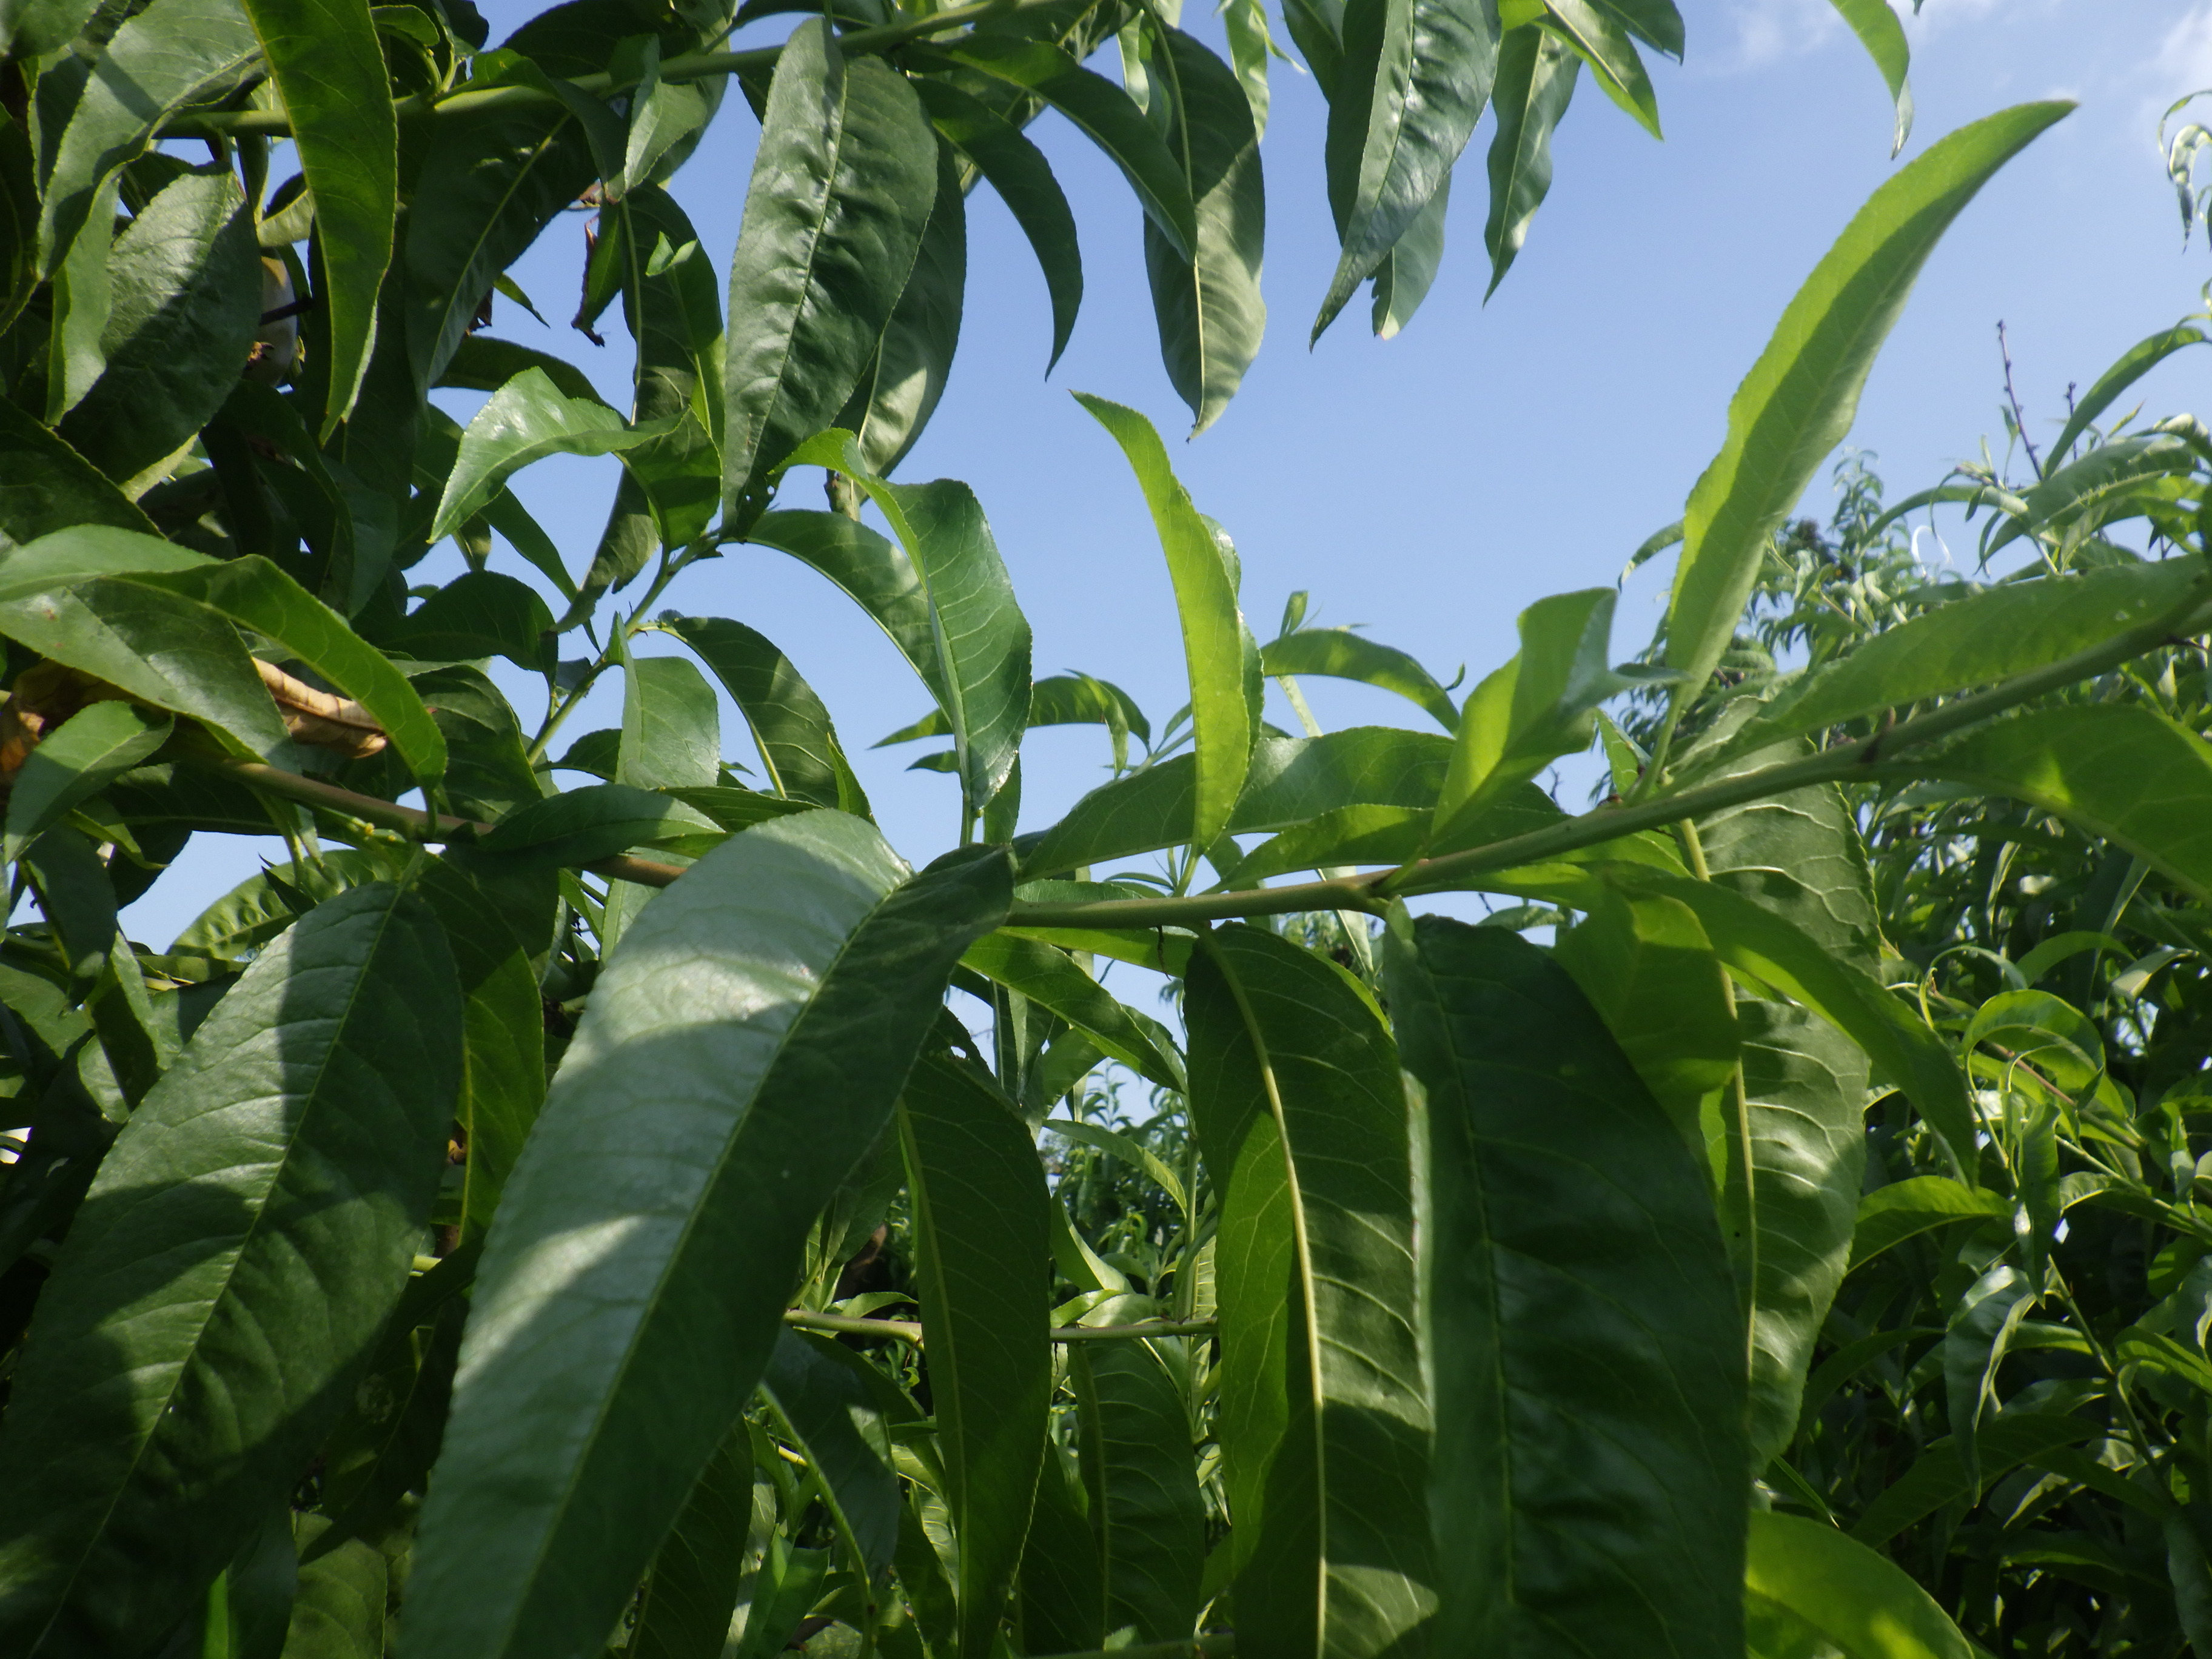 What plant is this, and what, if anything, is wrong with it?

peach, shot hole disease
